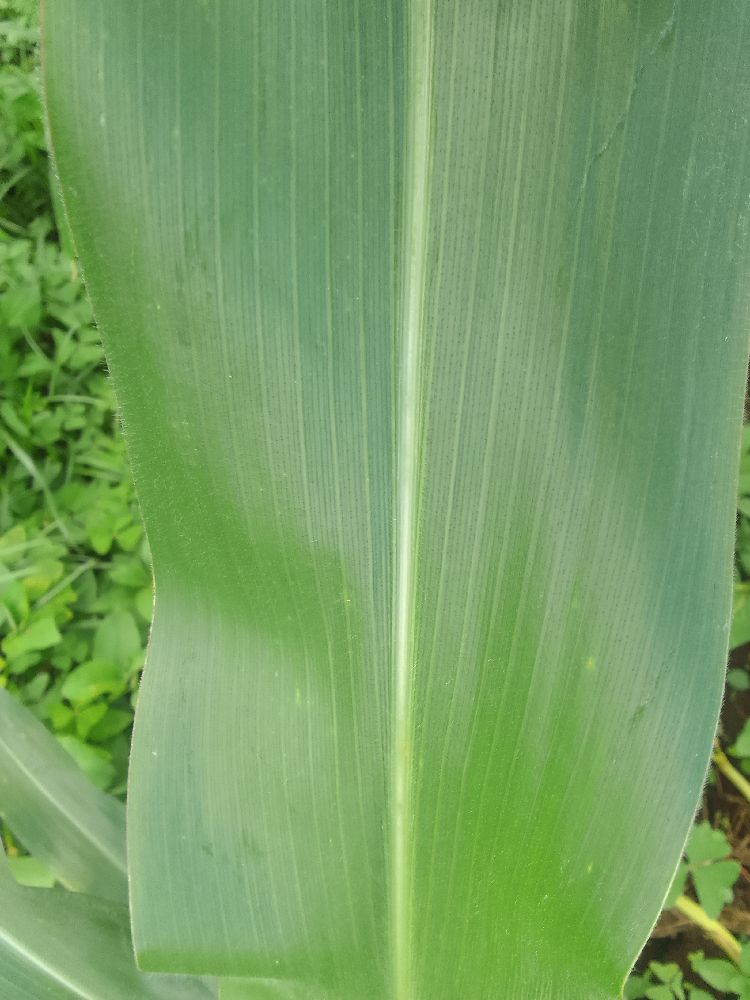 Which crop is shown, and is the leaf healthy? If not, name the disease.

maize, healthy
